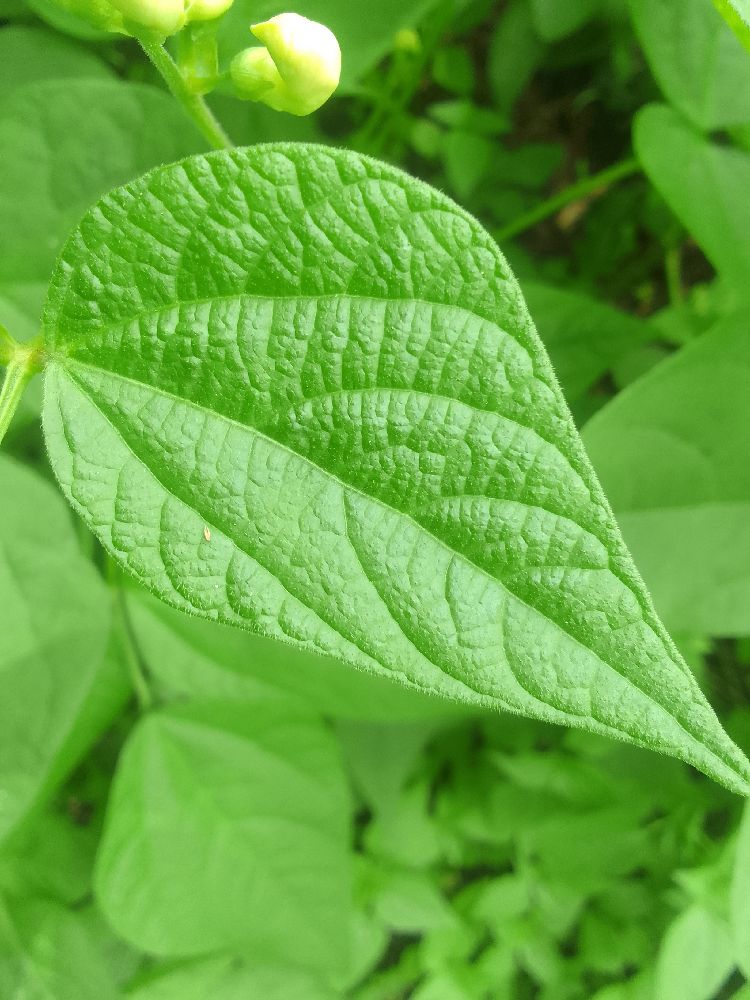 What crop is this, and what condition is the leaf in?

common bean, healthy
